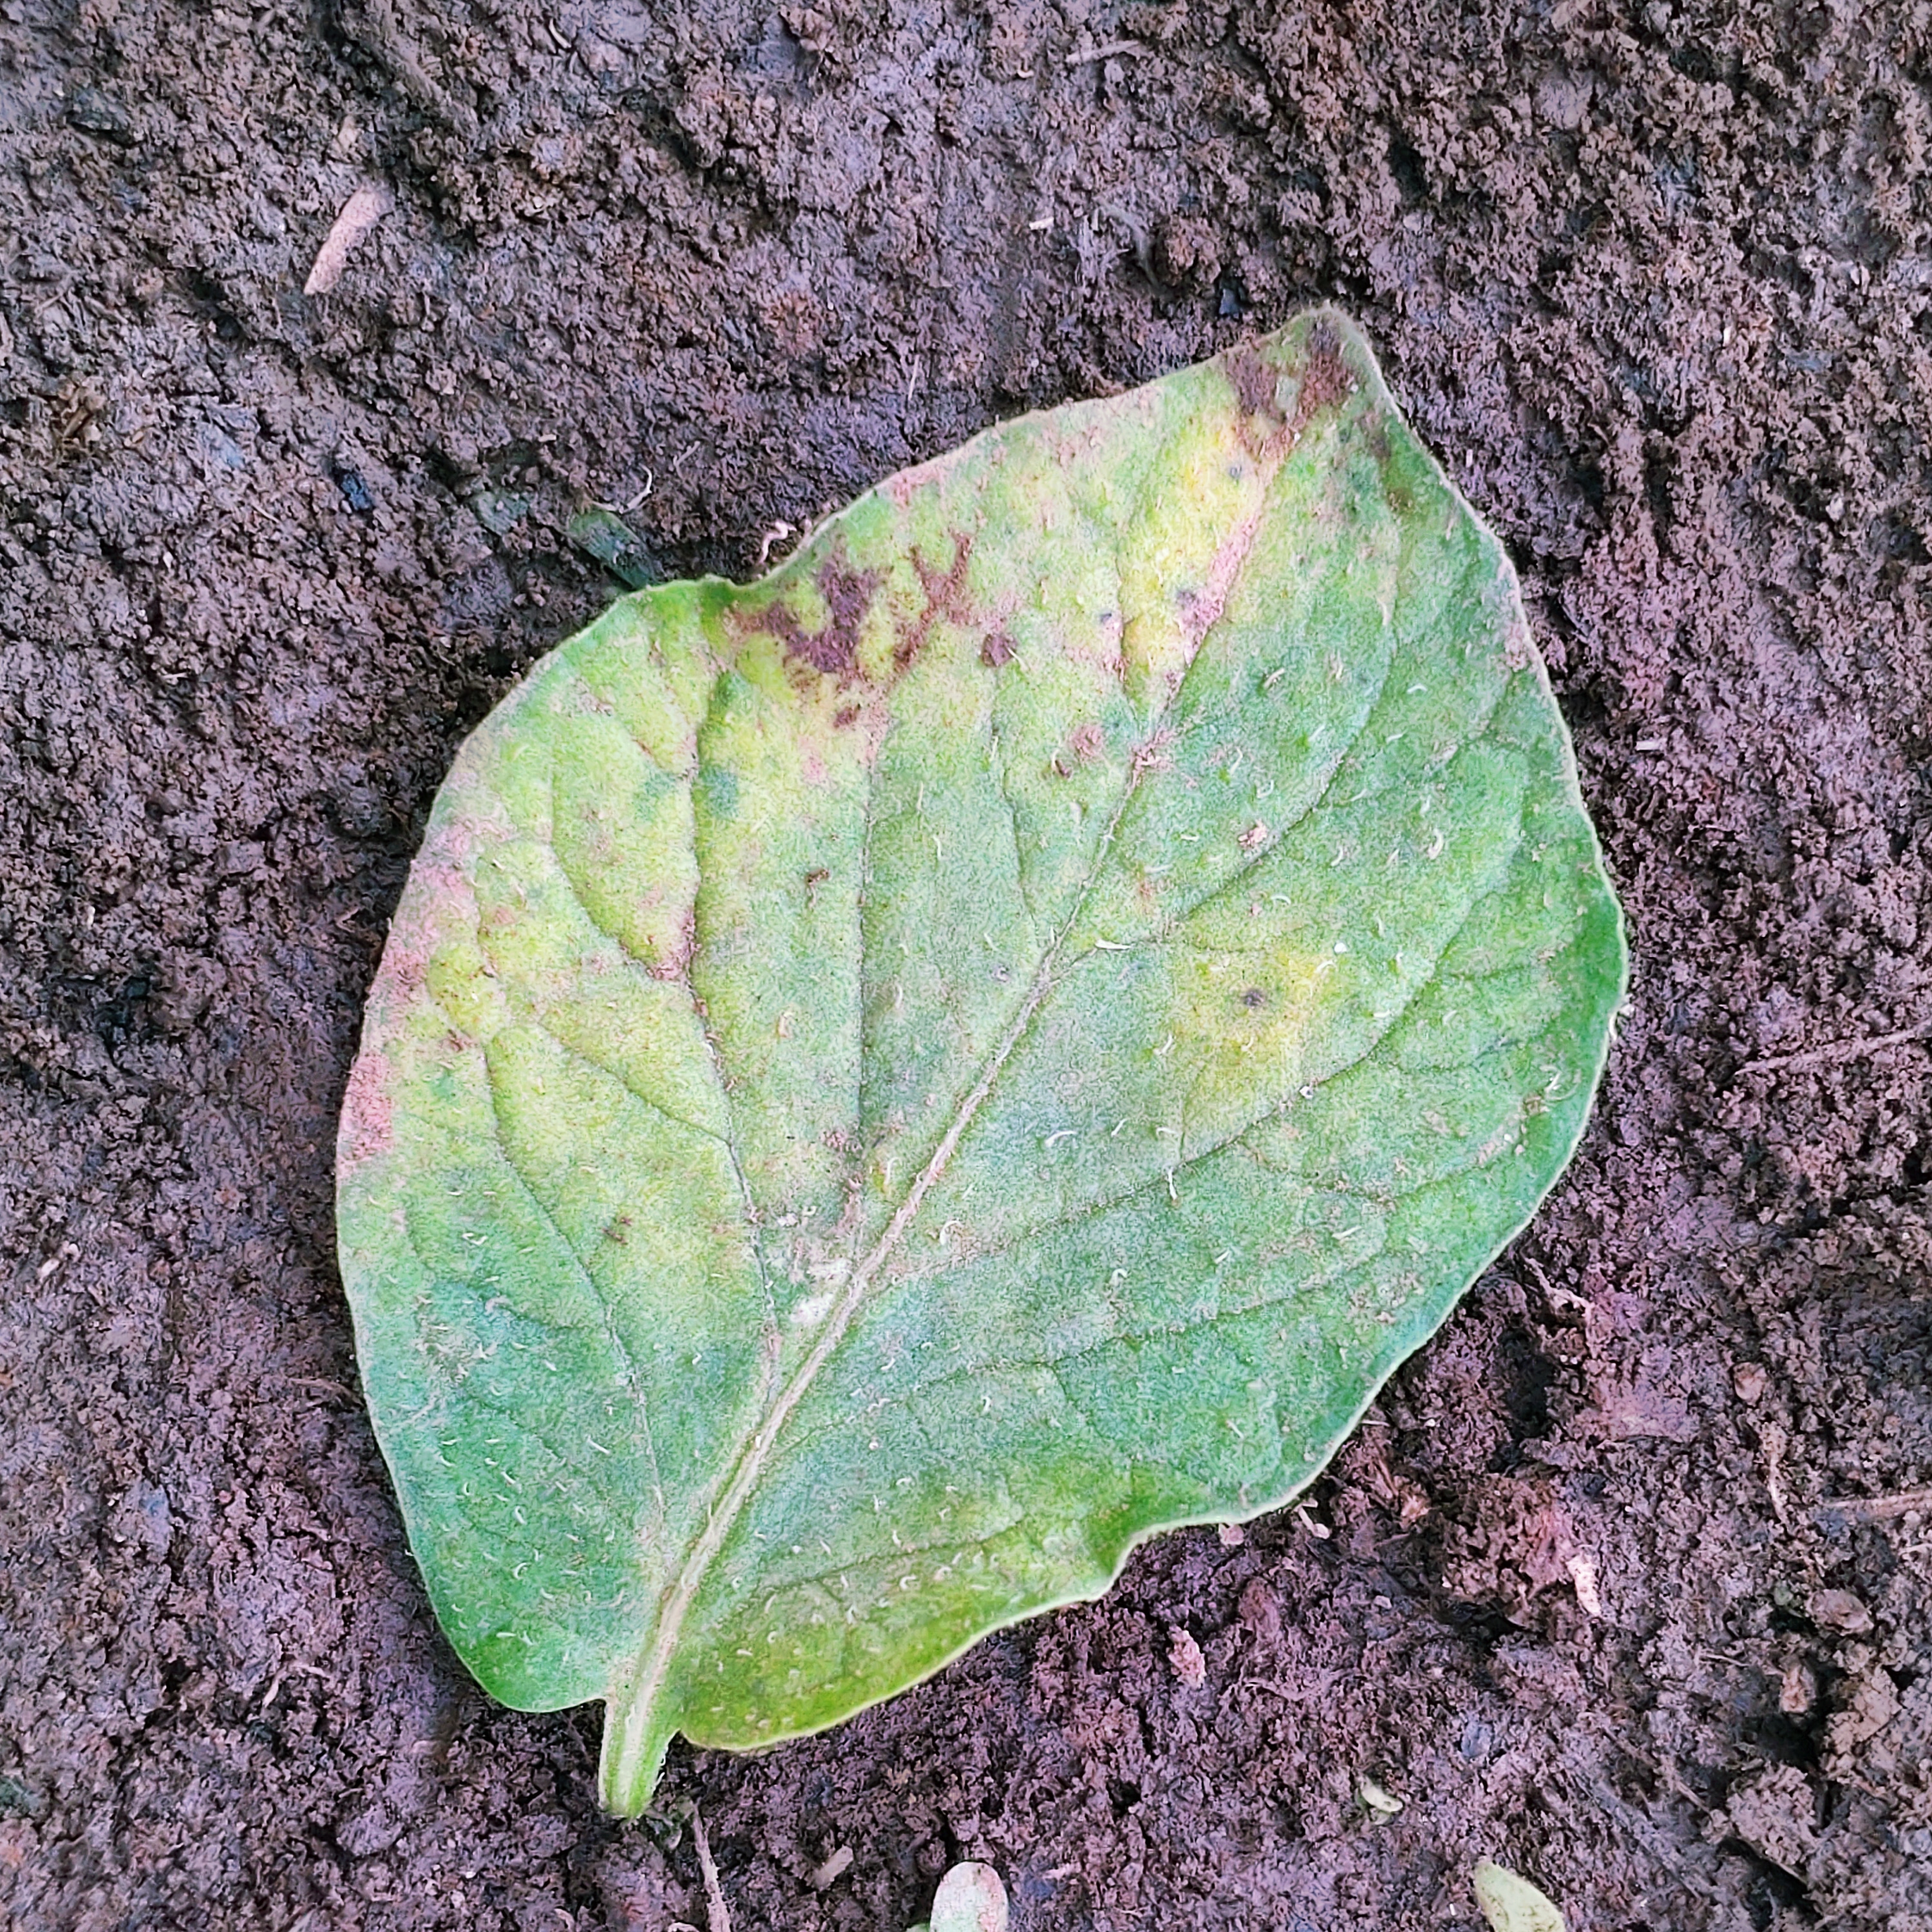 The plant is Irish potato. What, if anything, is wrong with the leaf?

late blight
